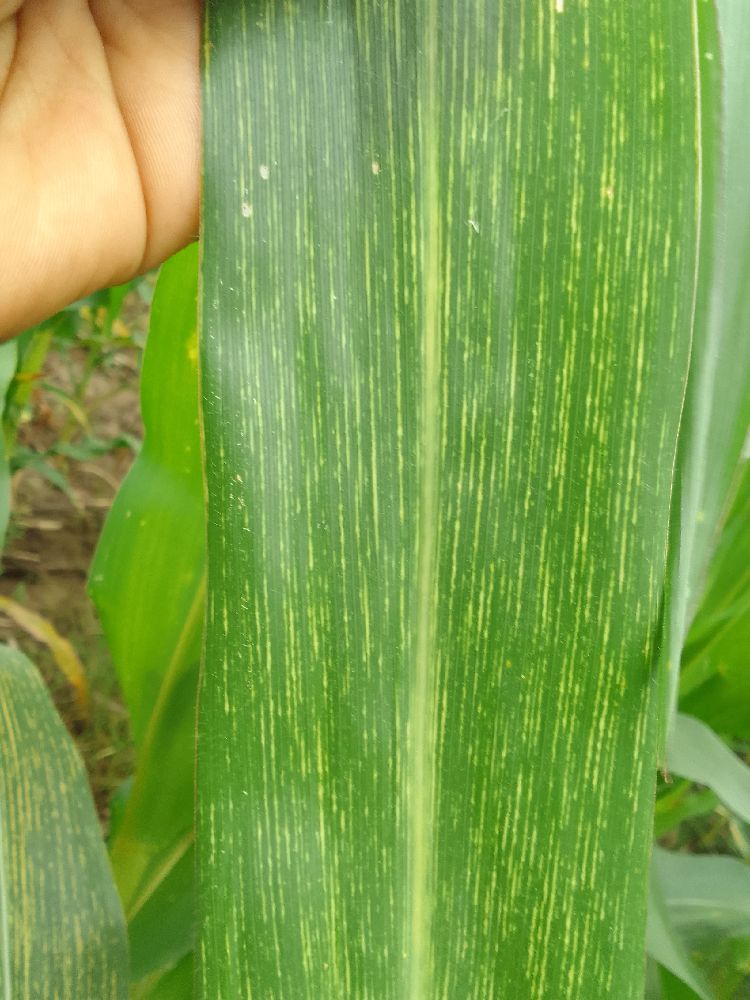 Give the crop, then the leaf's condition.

maize, maize streak virus
